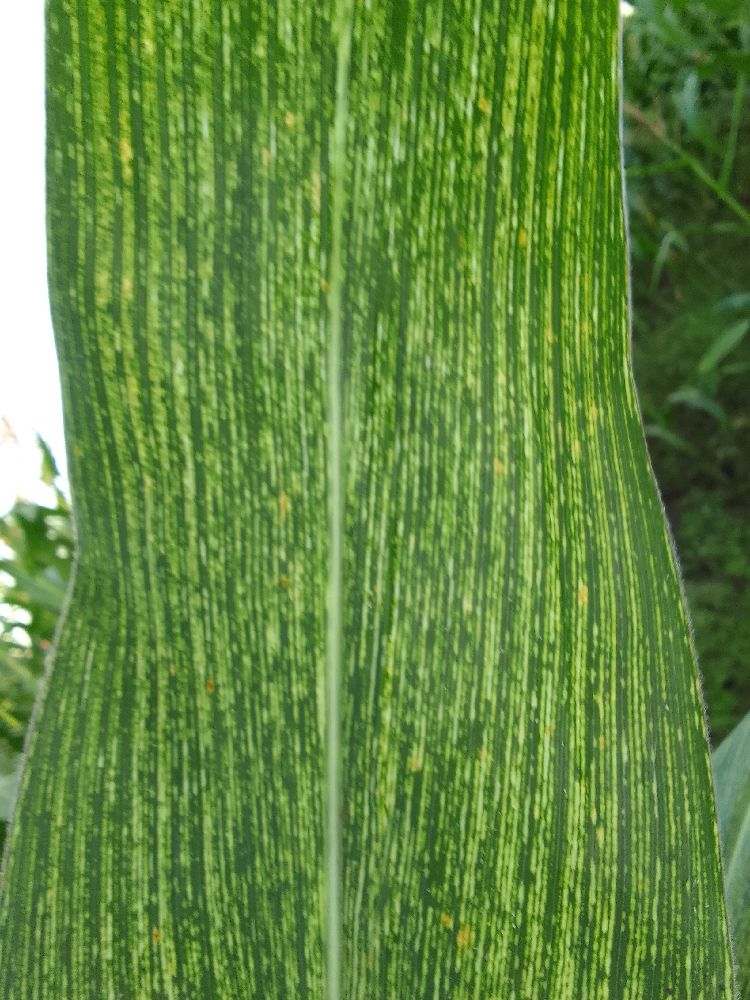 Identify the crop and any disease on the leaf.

maize, maize streak virus
